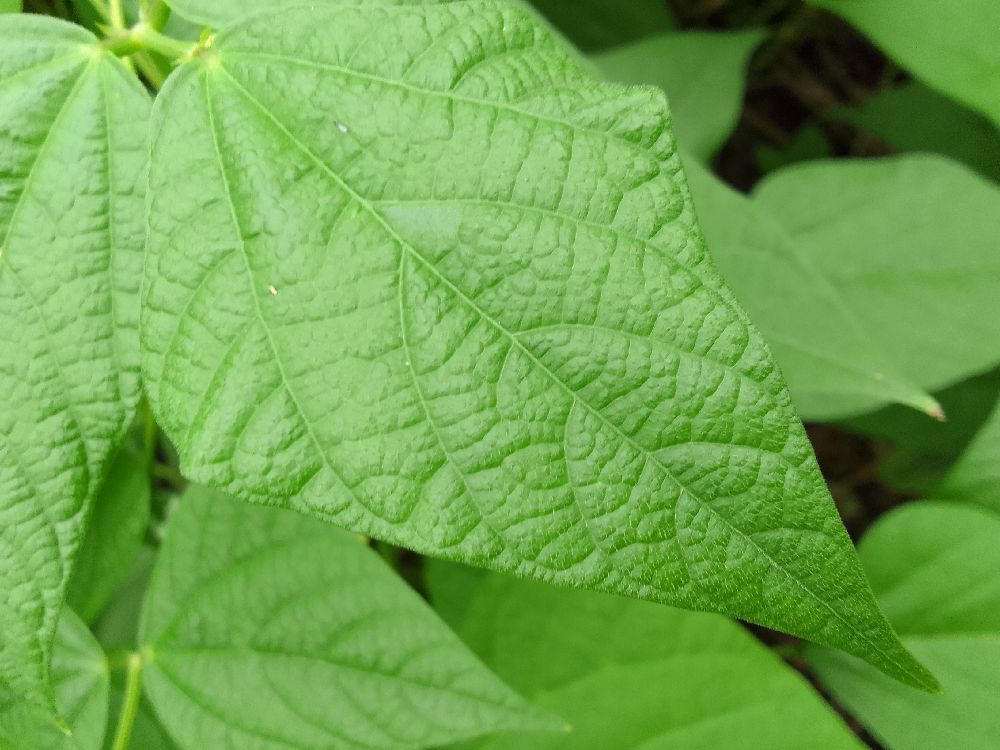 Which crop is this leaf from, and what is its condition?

common bean, healthy
